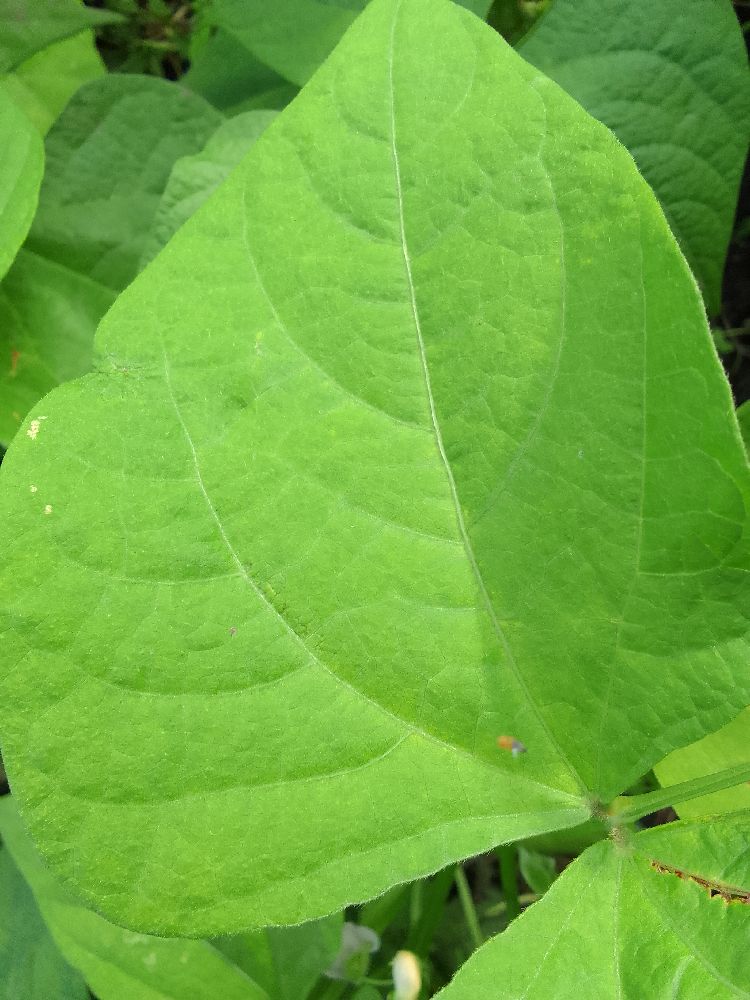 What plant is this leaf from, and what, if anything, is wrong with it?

common bean, healthy
